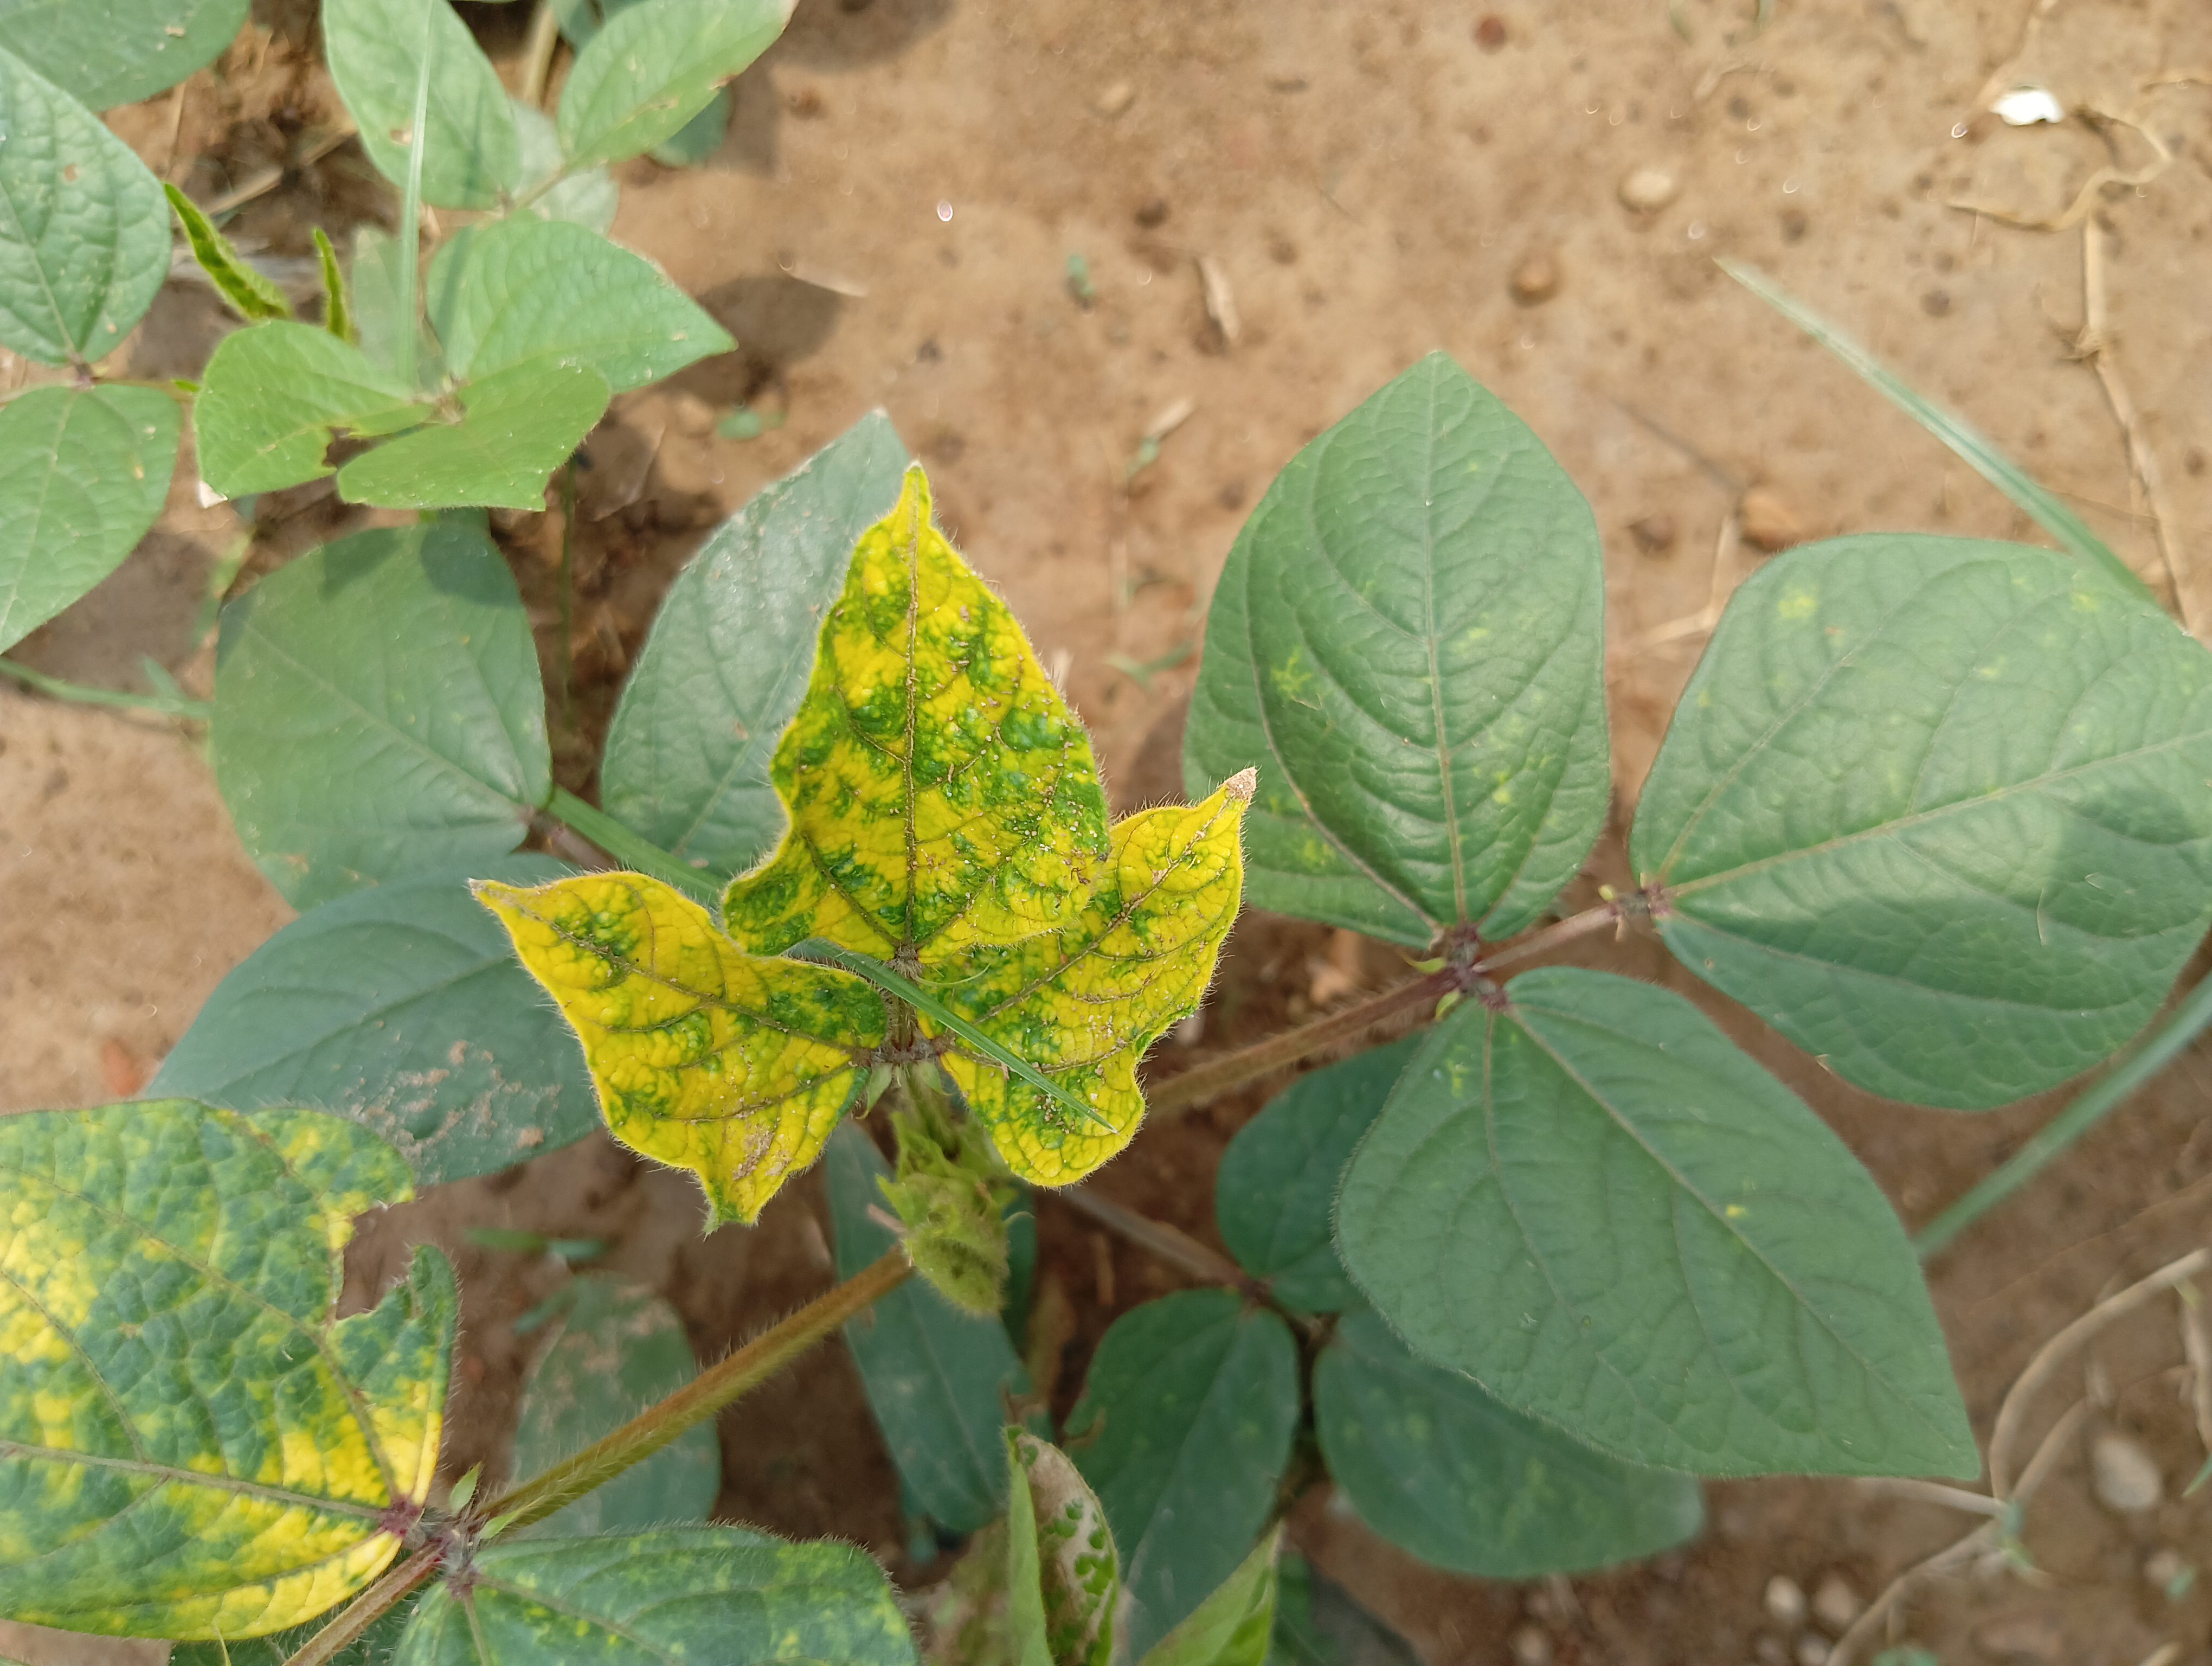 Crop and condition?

mungbean, yellow mosaic
